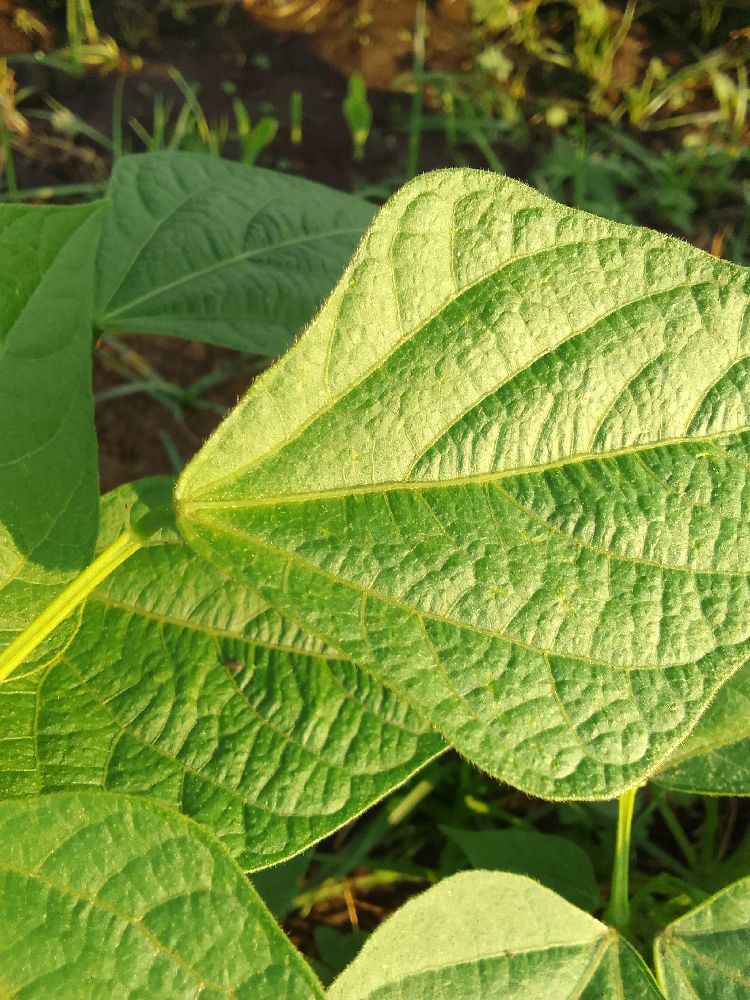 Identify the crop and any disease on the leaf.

common bean, healthy
